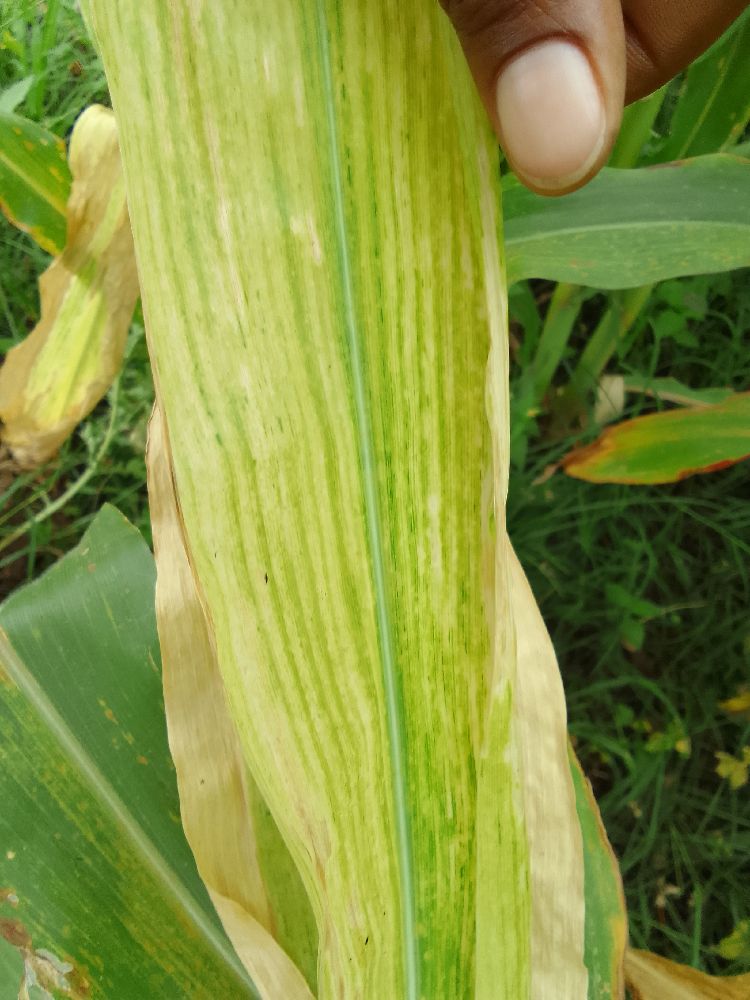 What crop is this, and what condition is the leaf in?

maize, maize lethal necrosis
